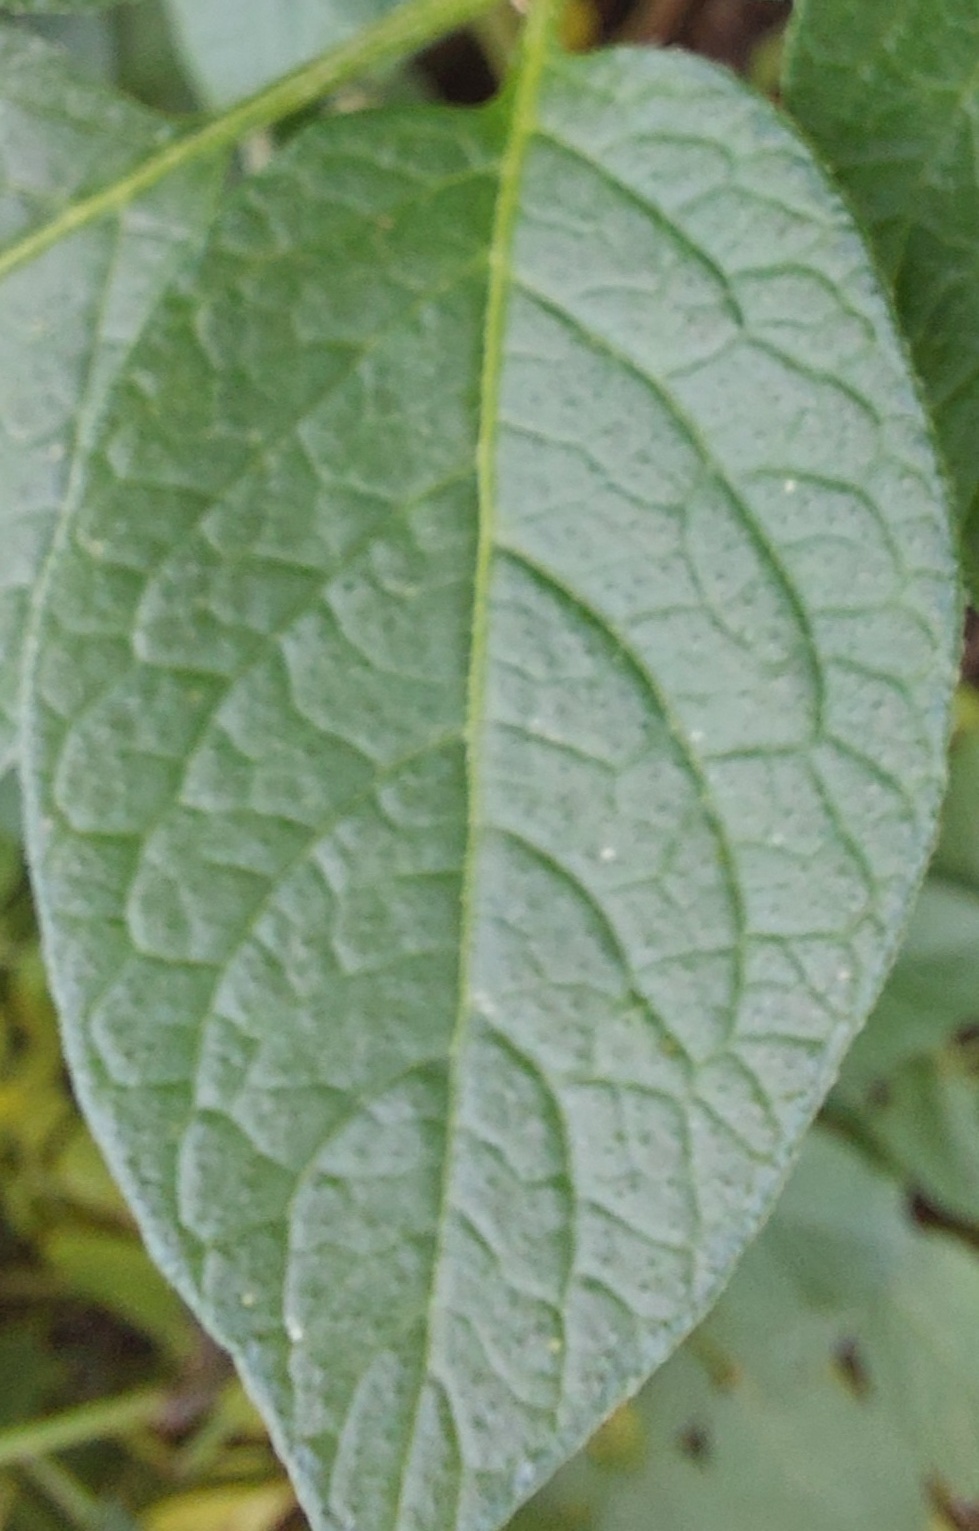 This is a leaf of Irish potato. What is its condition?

healthy
